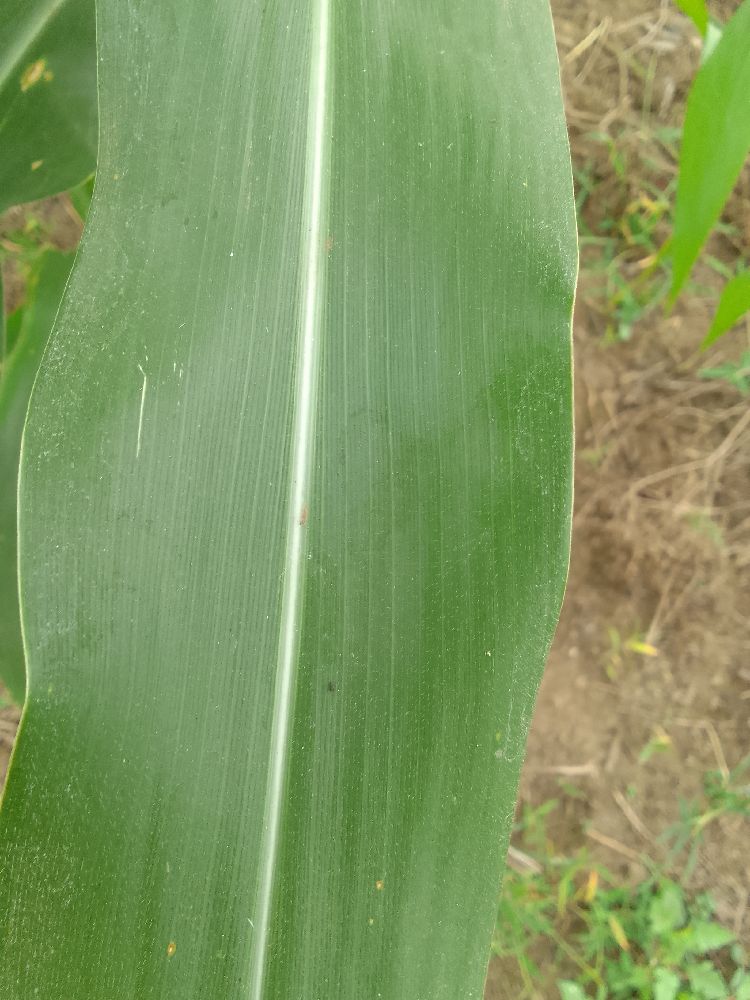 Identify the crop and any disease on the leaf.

maize, healthy
